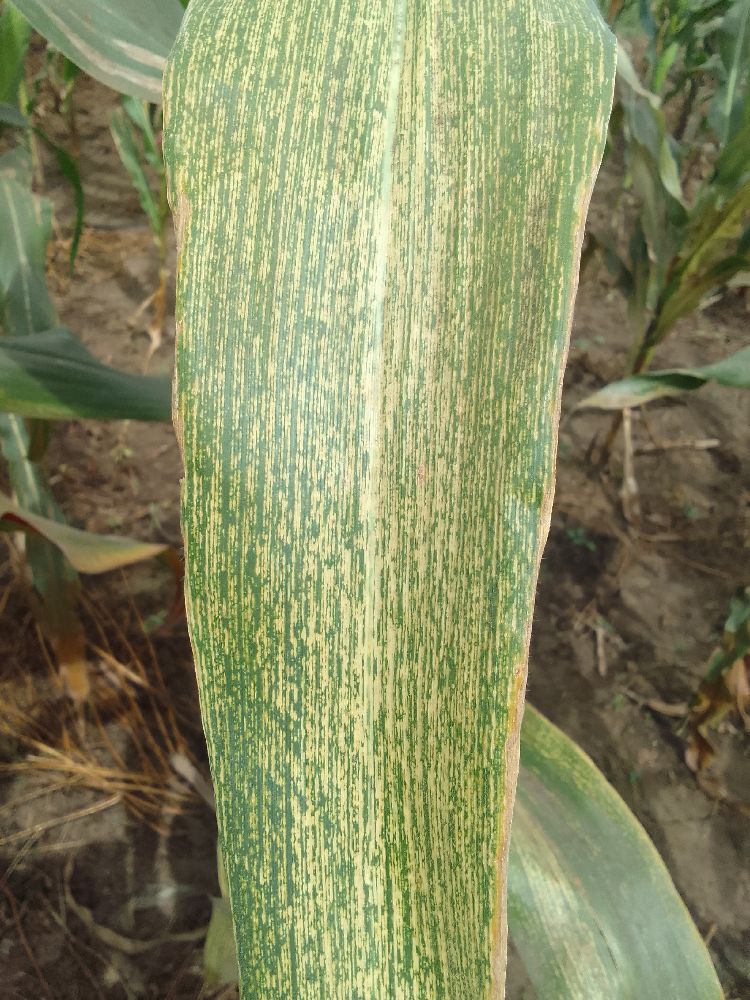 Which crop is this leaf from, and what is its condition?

maize, maize streak virus
